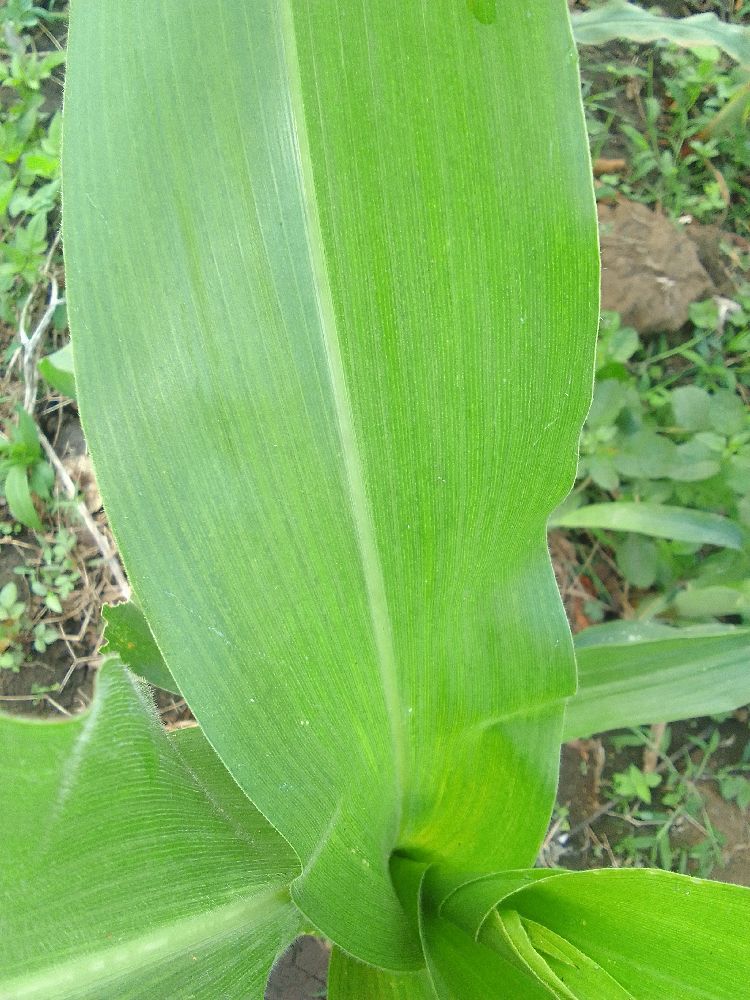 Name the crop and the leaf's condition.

maize, maize streak virus
